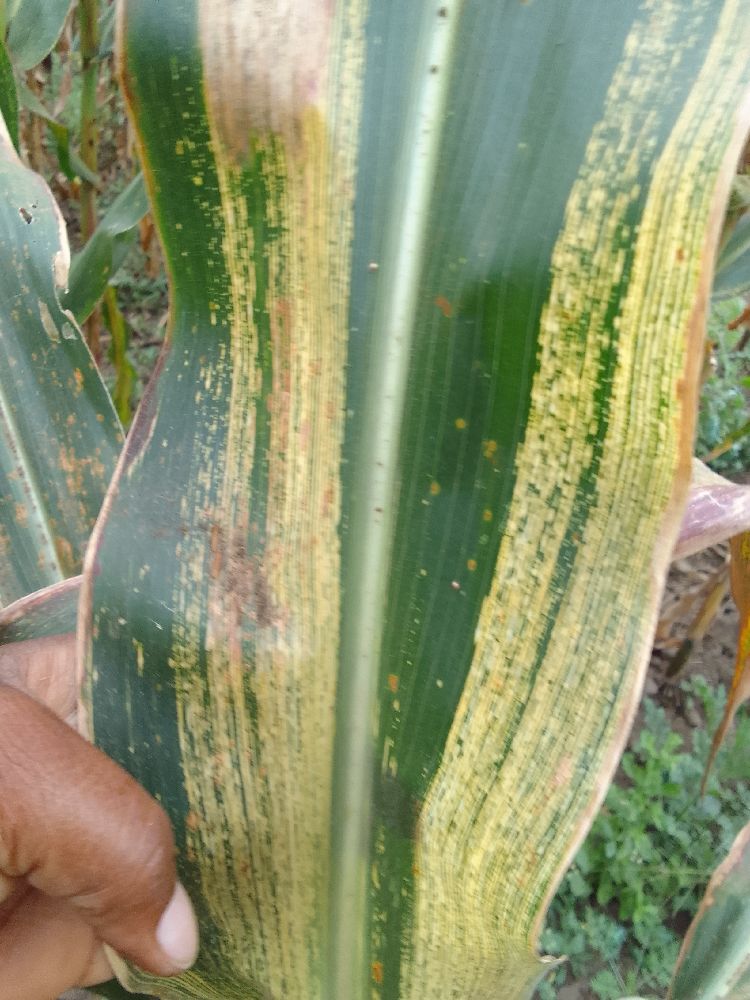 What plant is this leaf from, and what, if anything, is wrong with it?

maize, maize streak virus
